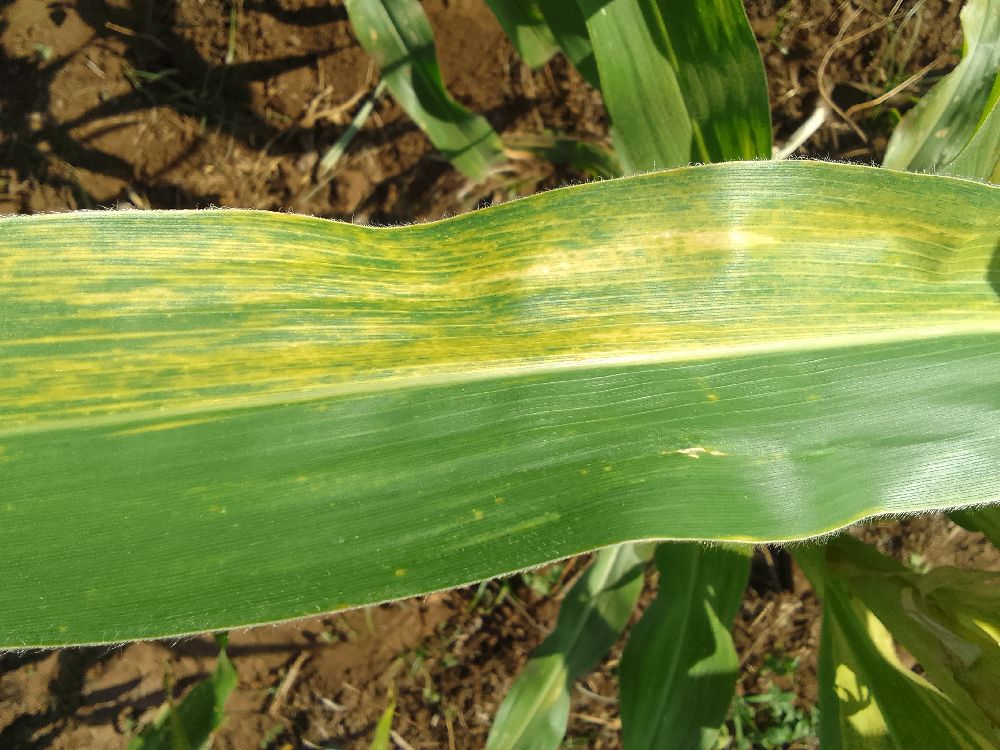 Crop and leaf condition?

maize, maize lethal necrosis
